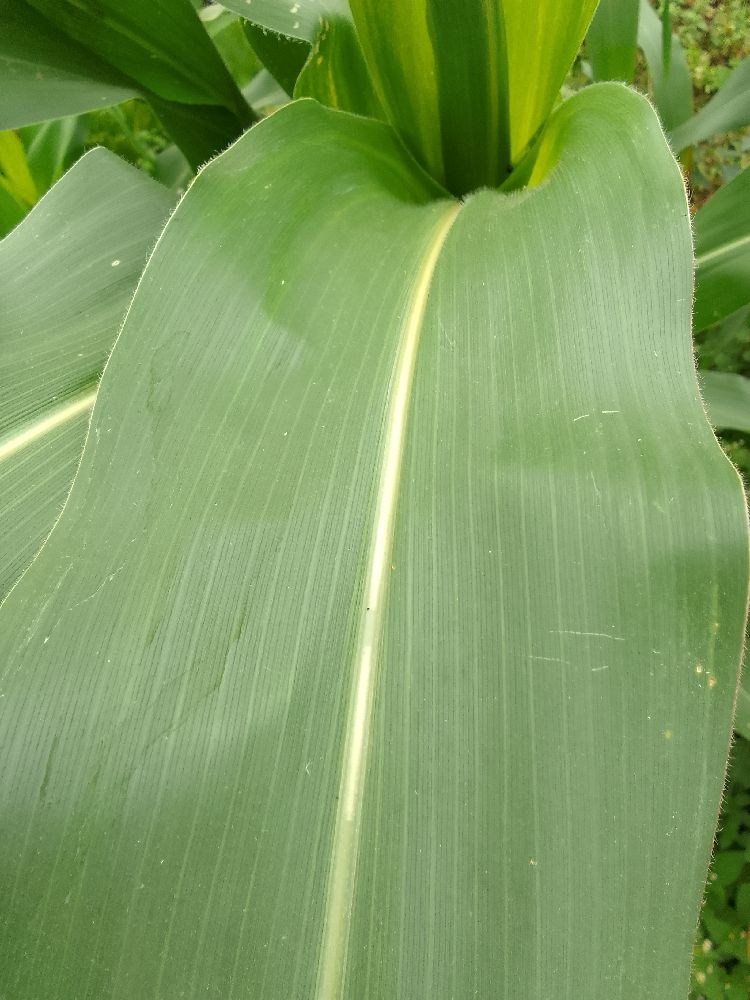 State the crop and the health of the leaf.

maize, healthy
